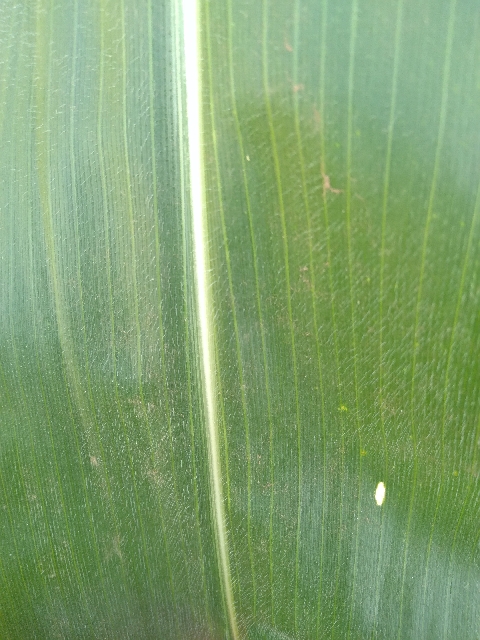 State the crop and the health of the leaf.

maize, healthy
